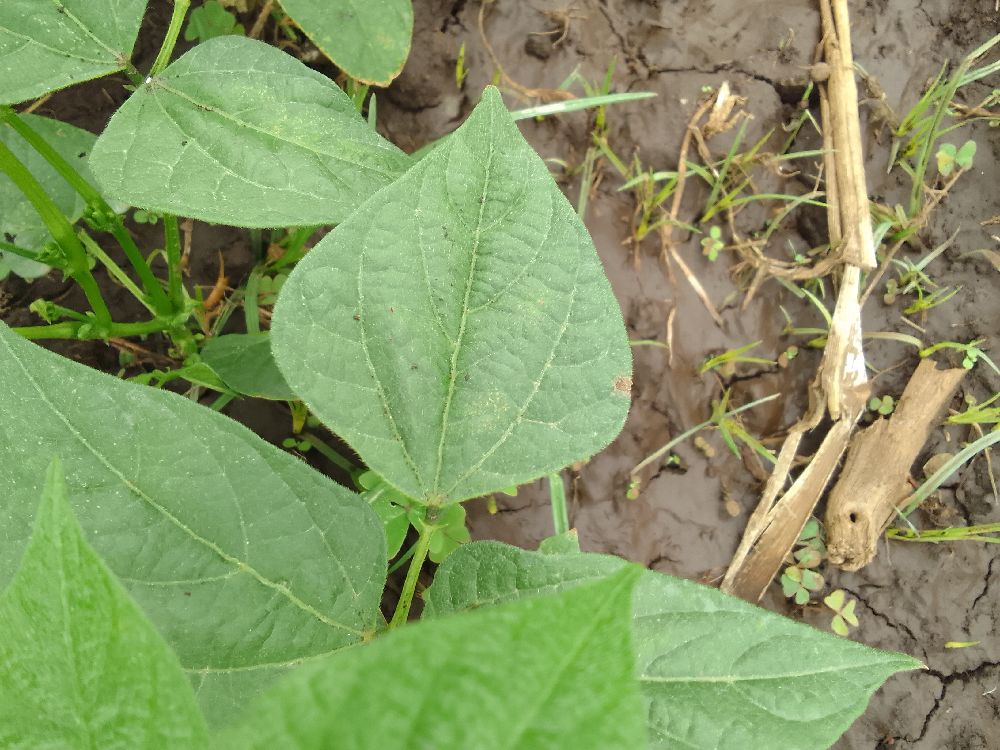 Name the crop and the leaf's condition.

common bean, healthy
